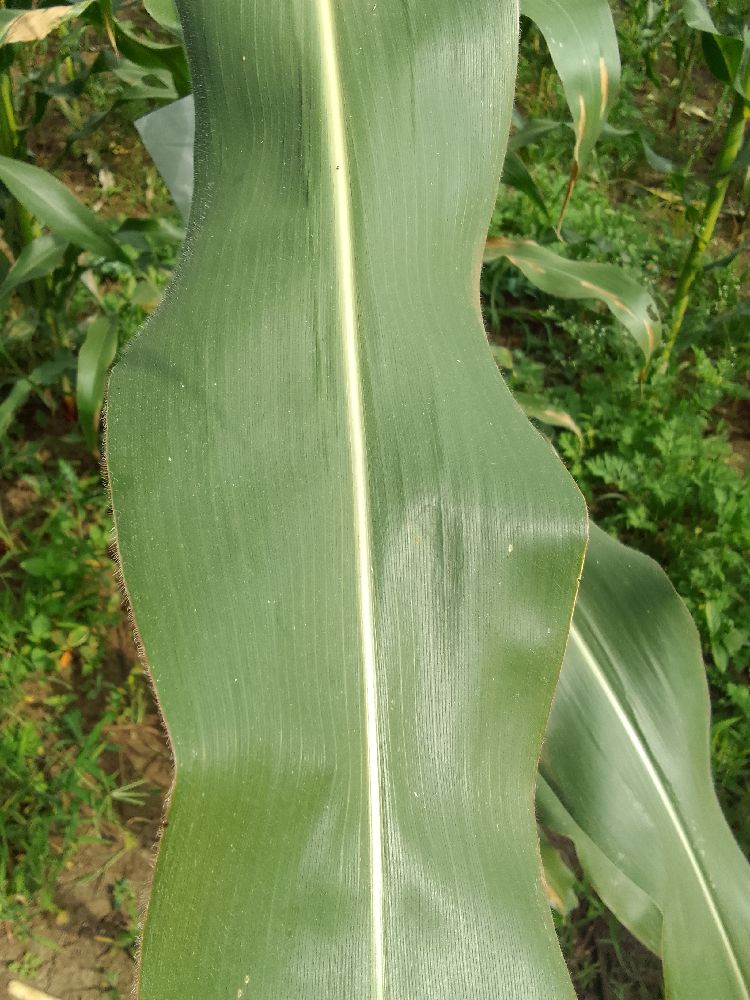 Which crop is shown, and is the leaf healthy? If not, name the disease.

maize, healthy
